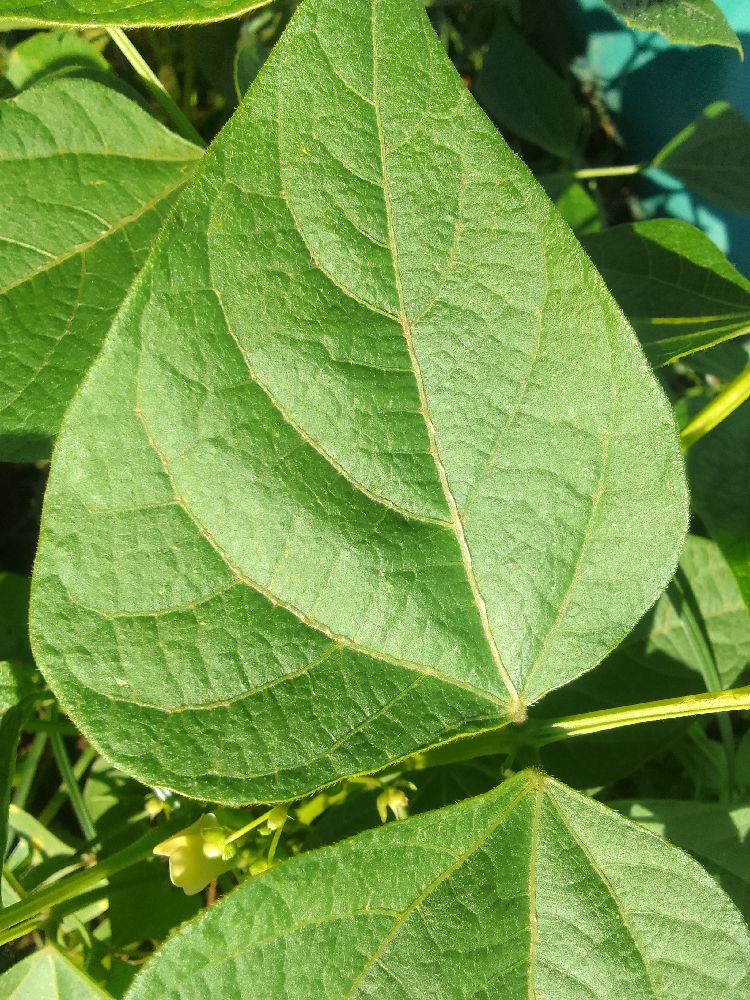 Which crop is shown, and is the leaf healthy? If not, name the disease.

common bean, healthy
